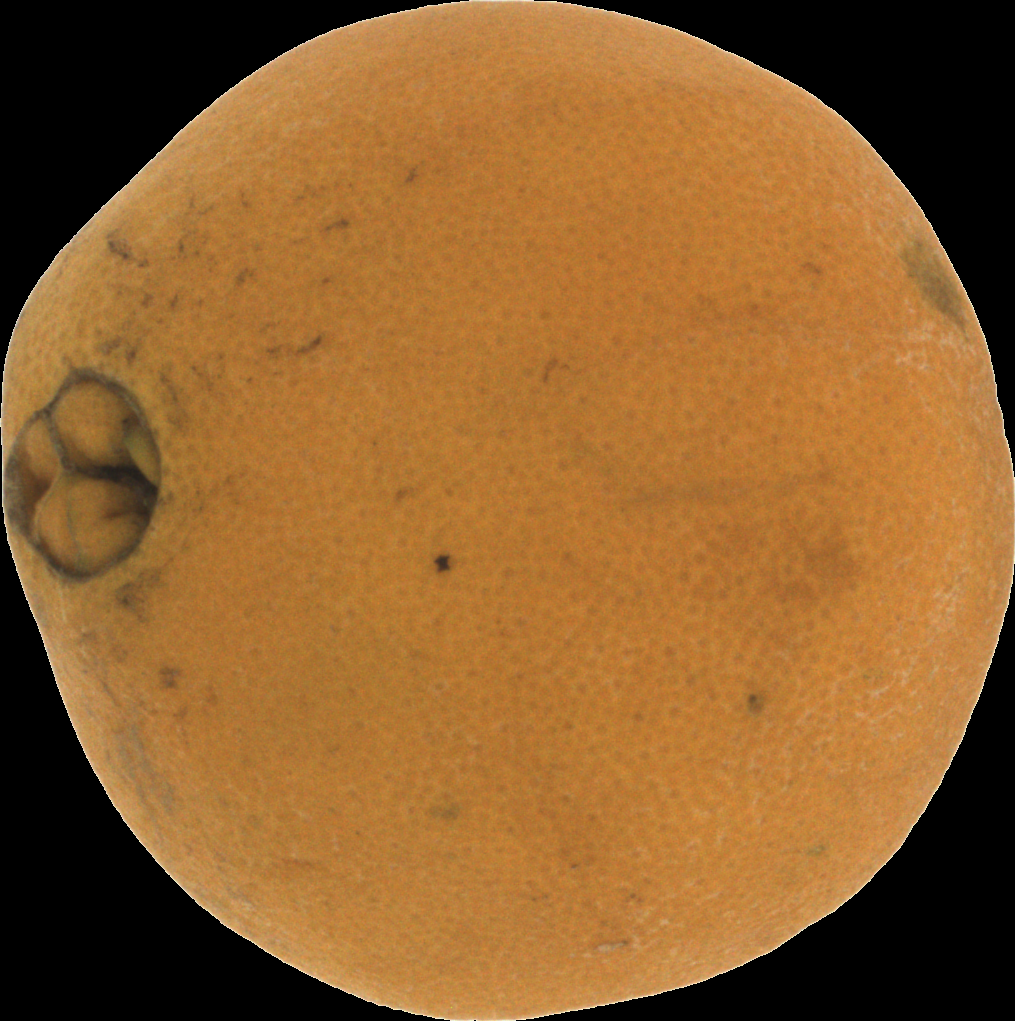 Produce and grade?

orange, bad
